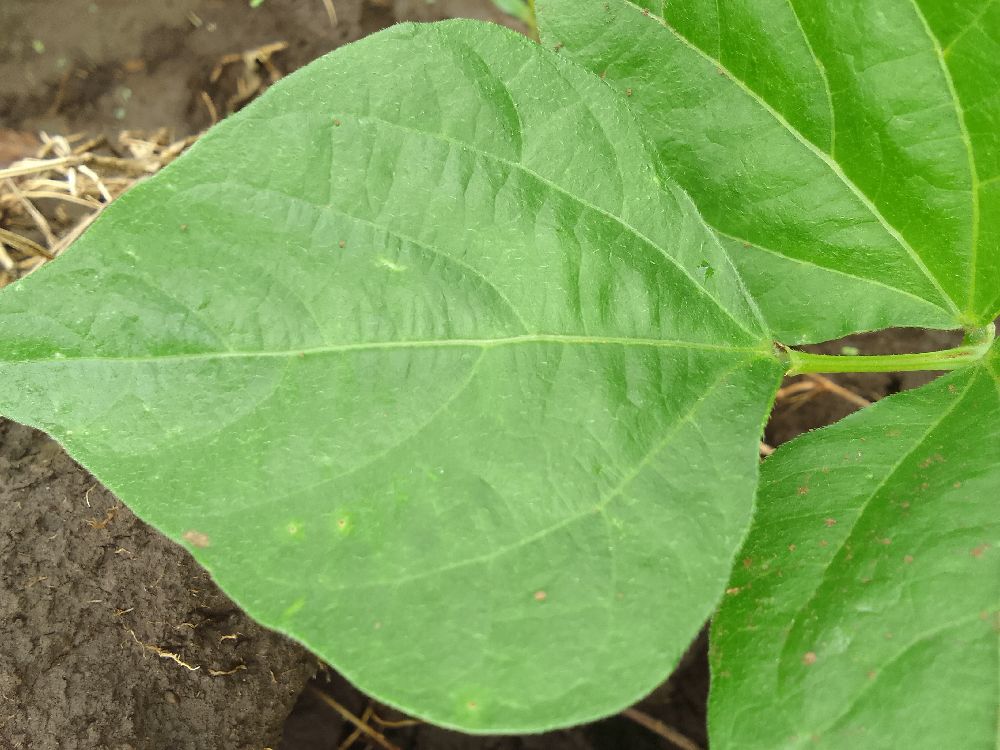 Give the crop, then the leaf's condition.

common bean, healthy
